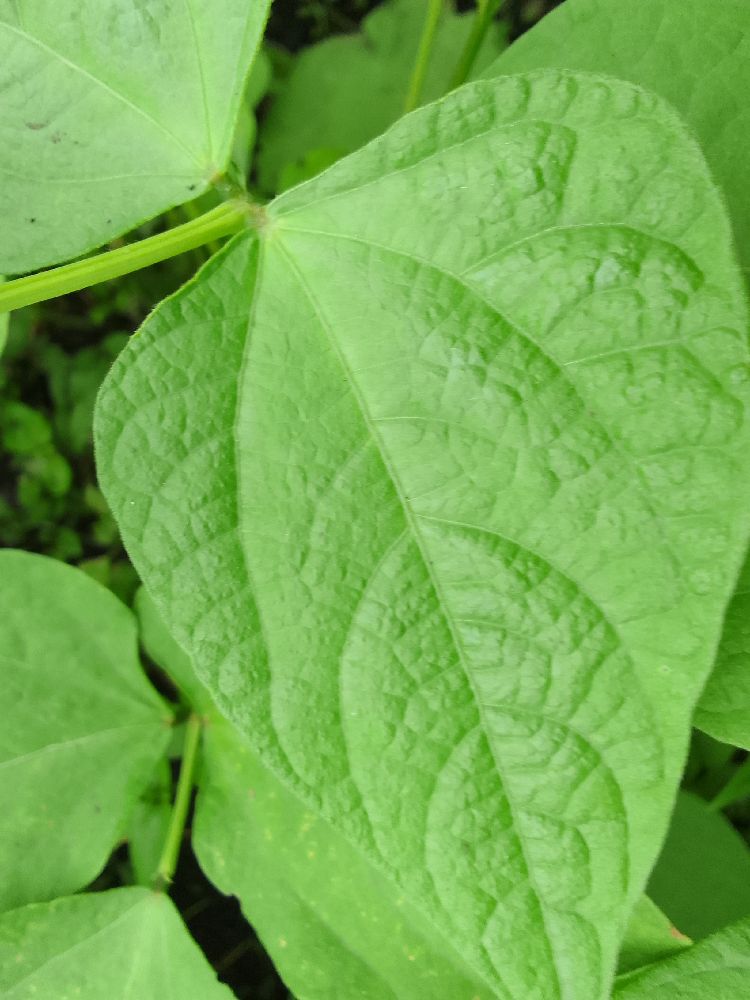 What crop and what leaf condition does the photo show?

common bean, healthy
